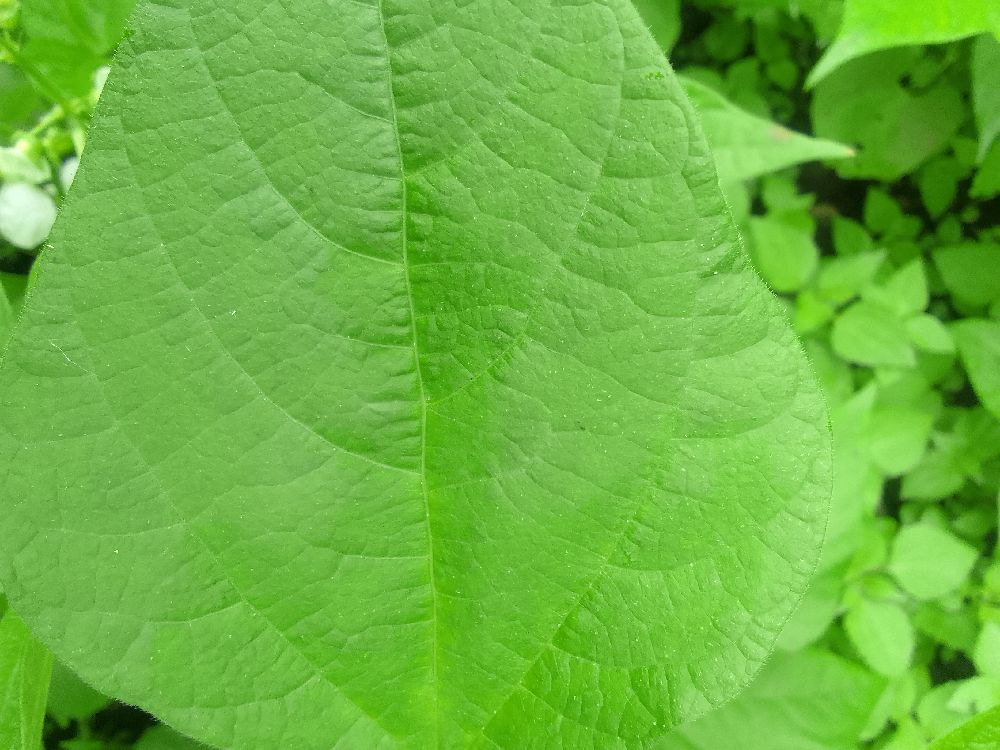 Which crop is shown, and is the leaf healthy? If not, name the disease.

common bean, healthy
